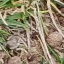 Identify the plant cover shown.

grass
